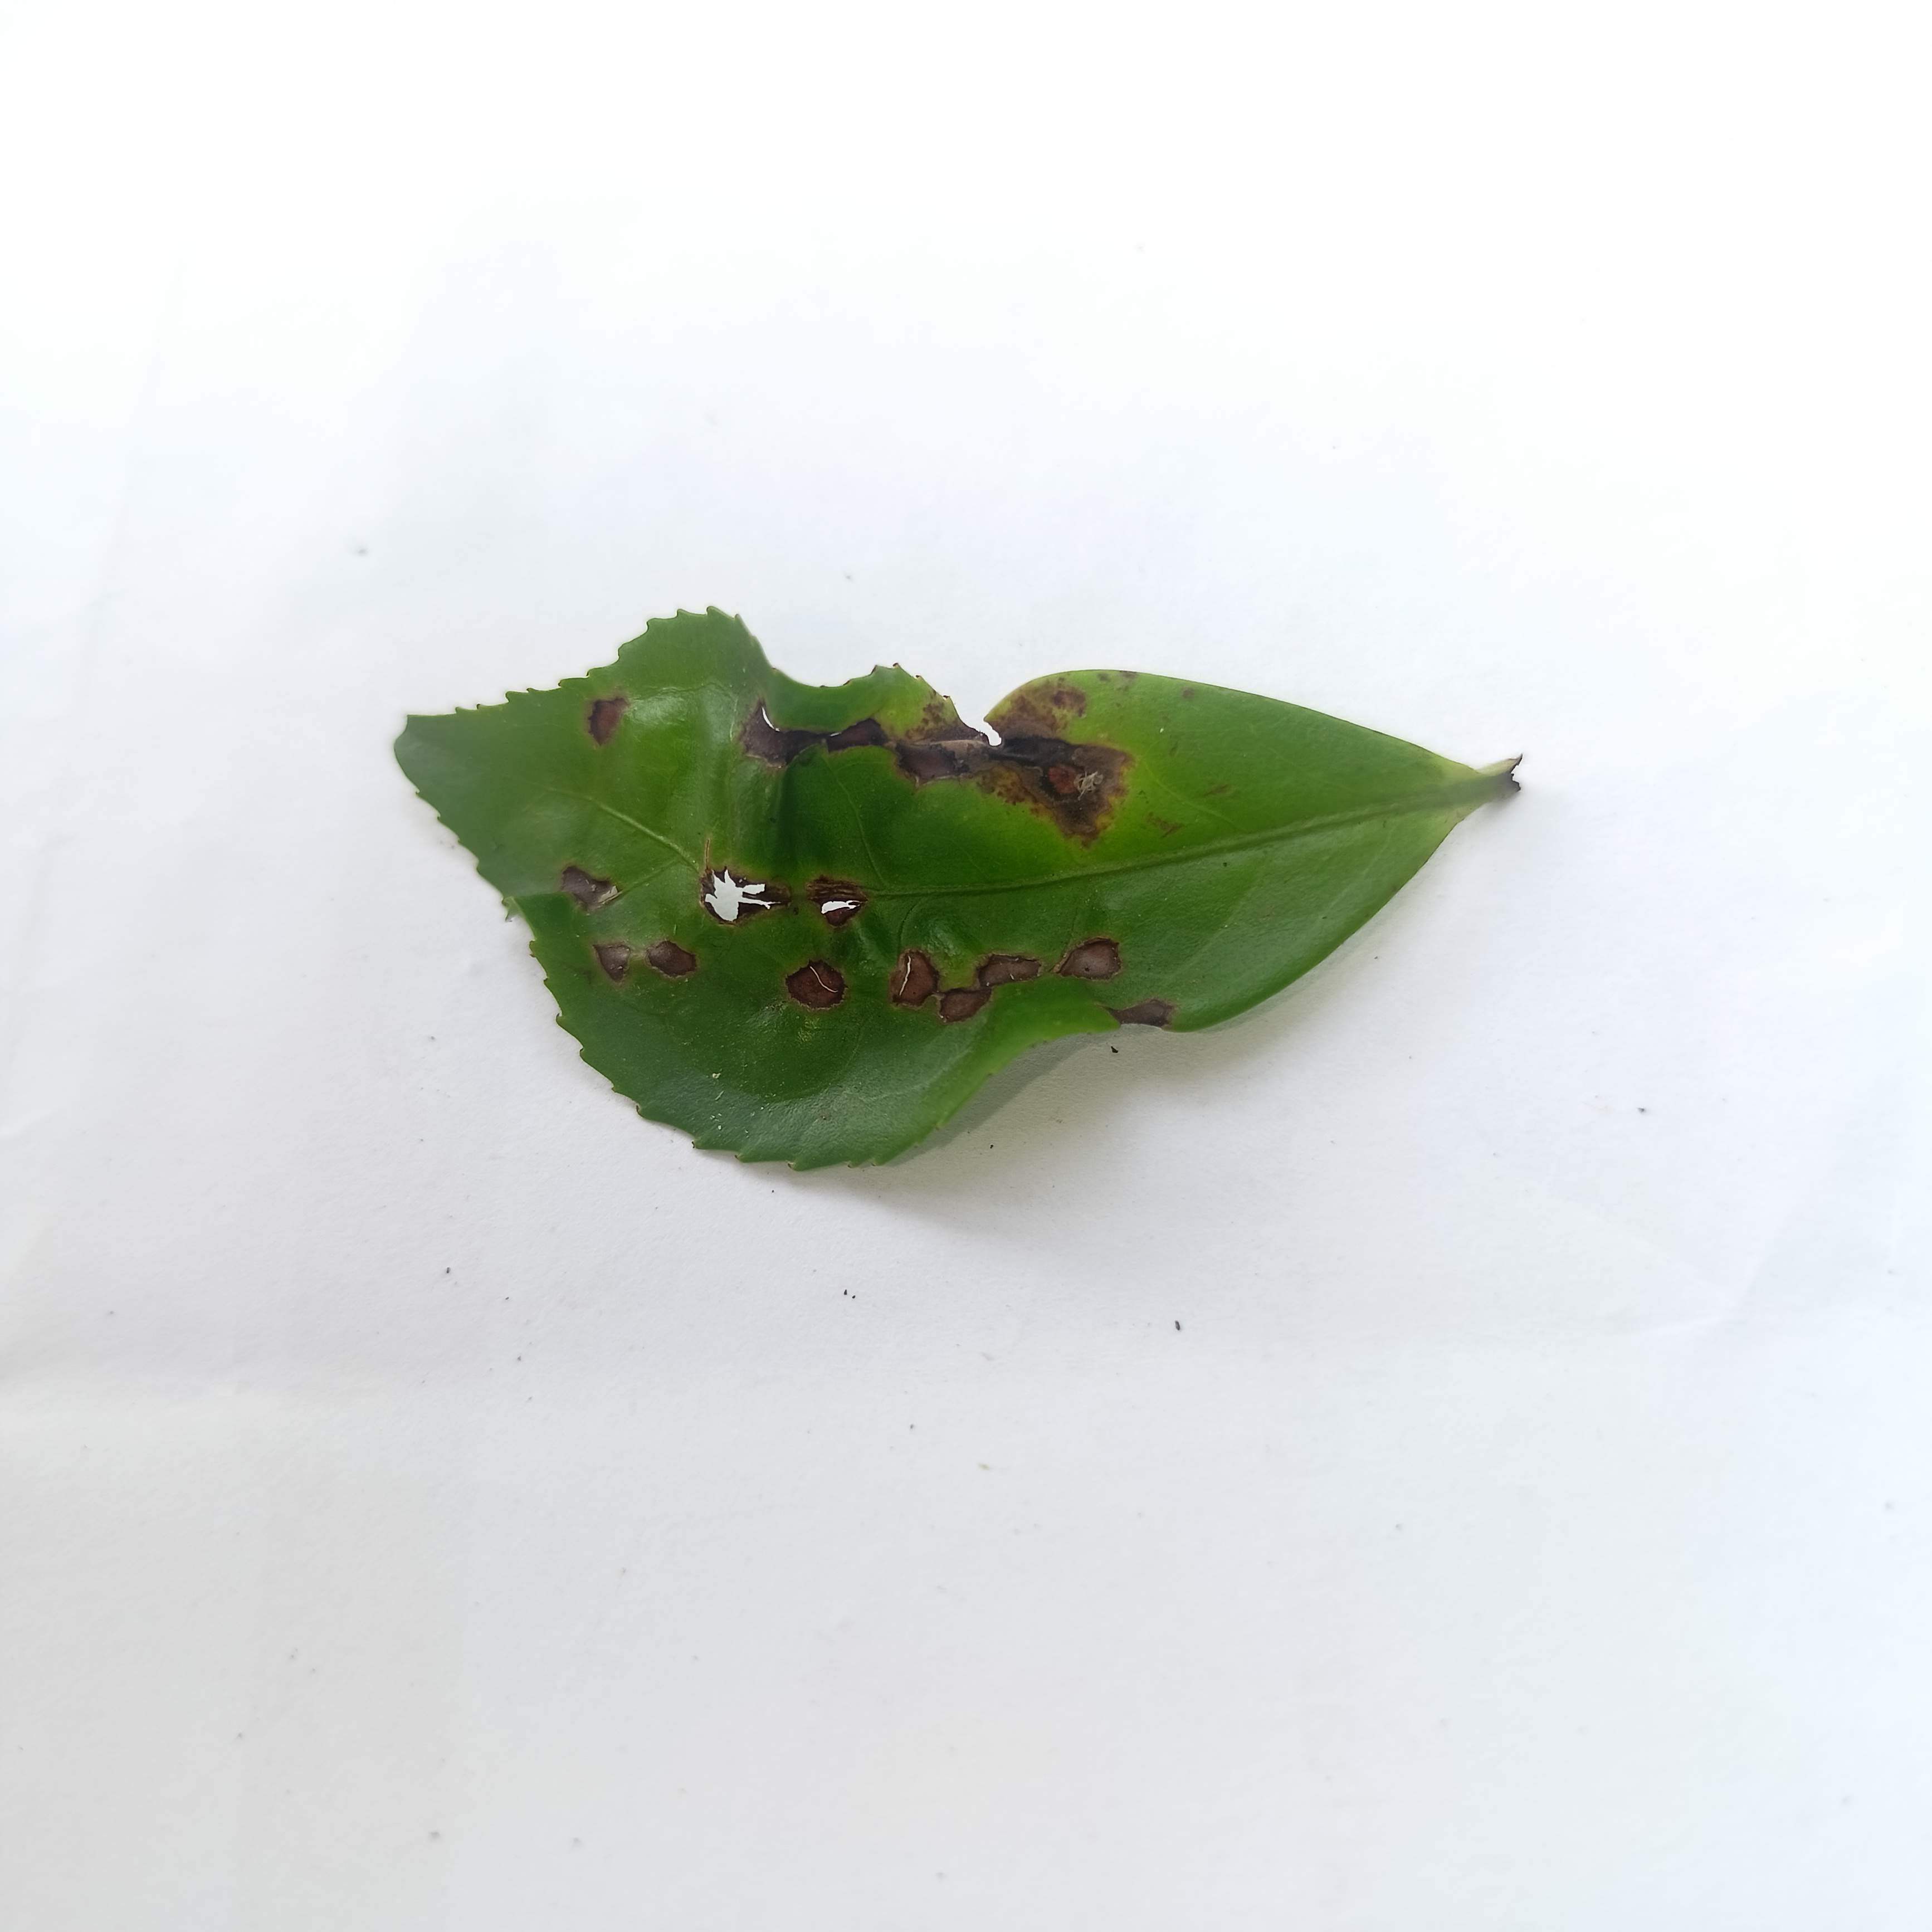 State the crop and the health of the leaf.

tea, helopeltis
